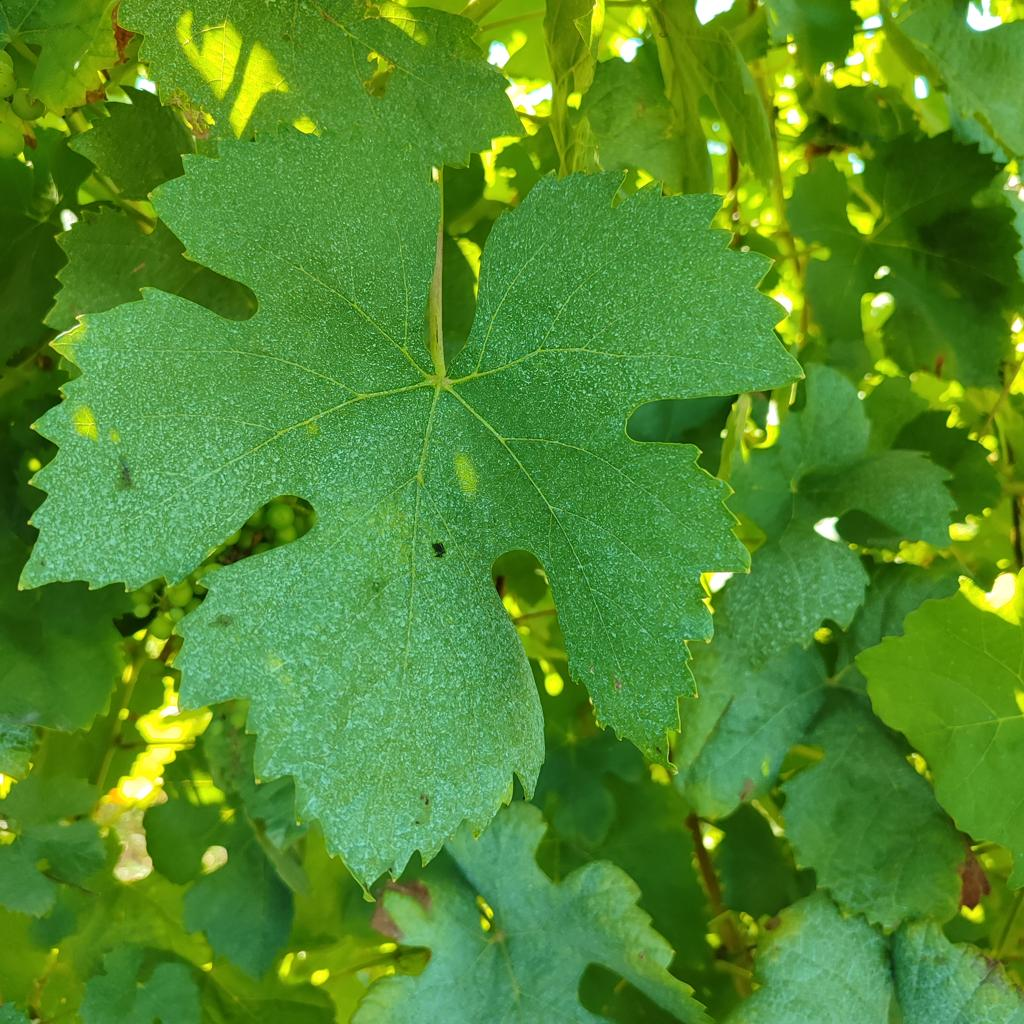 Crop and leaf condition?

grapevine, healthy
